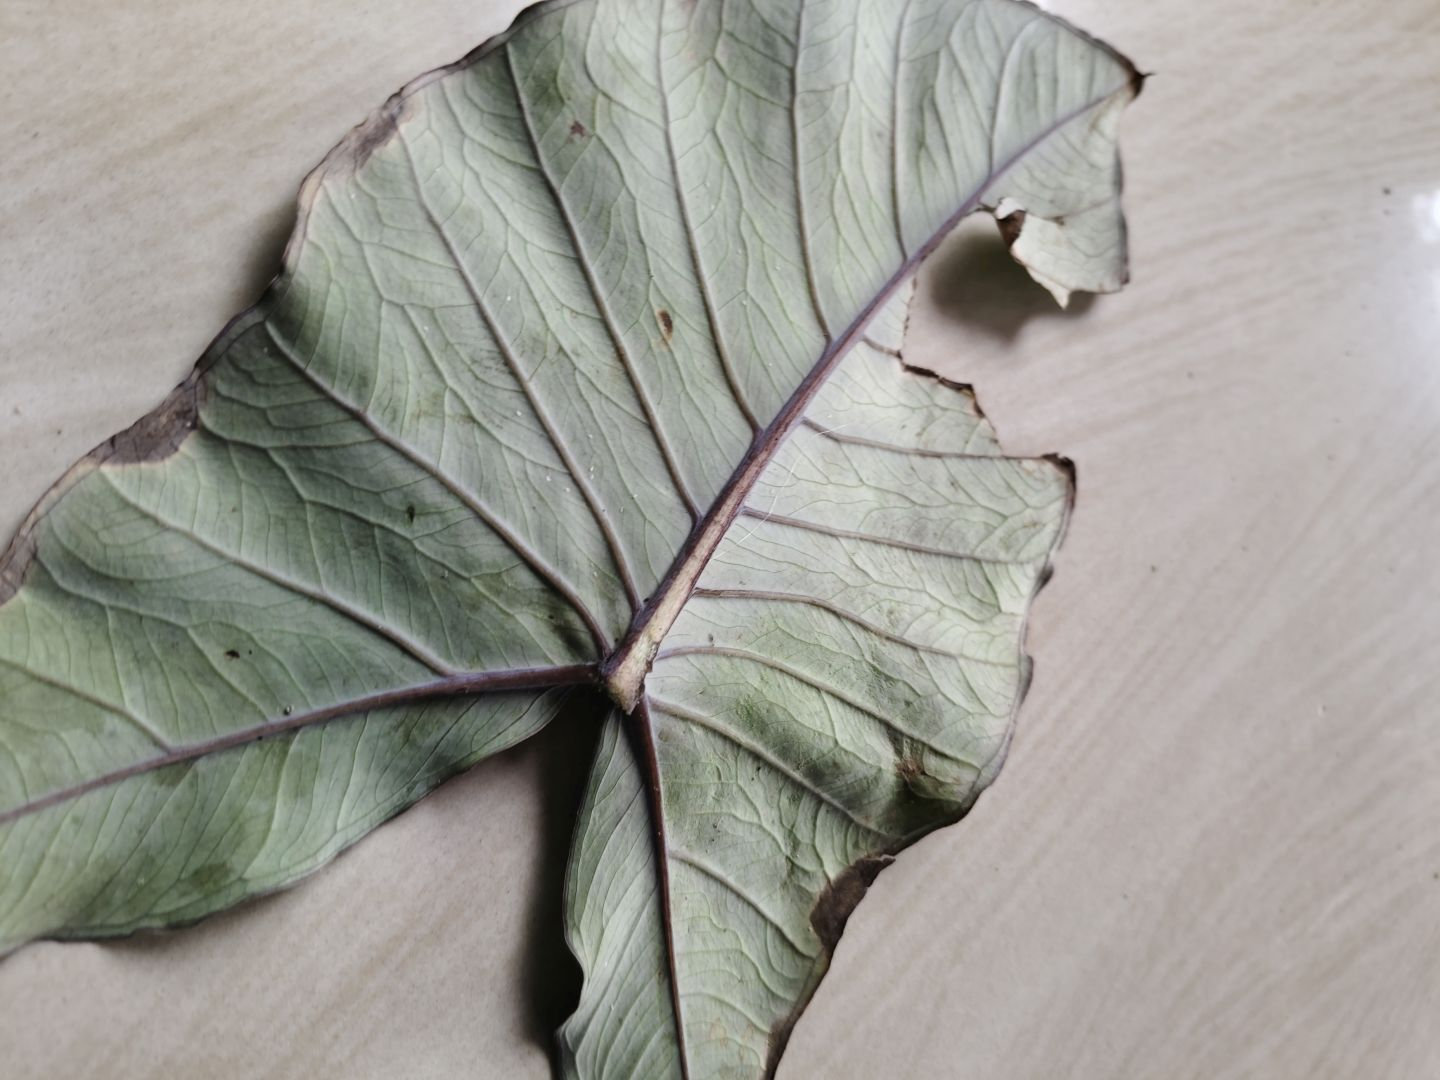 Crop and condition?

taro, leaf blight
